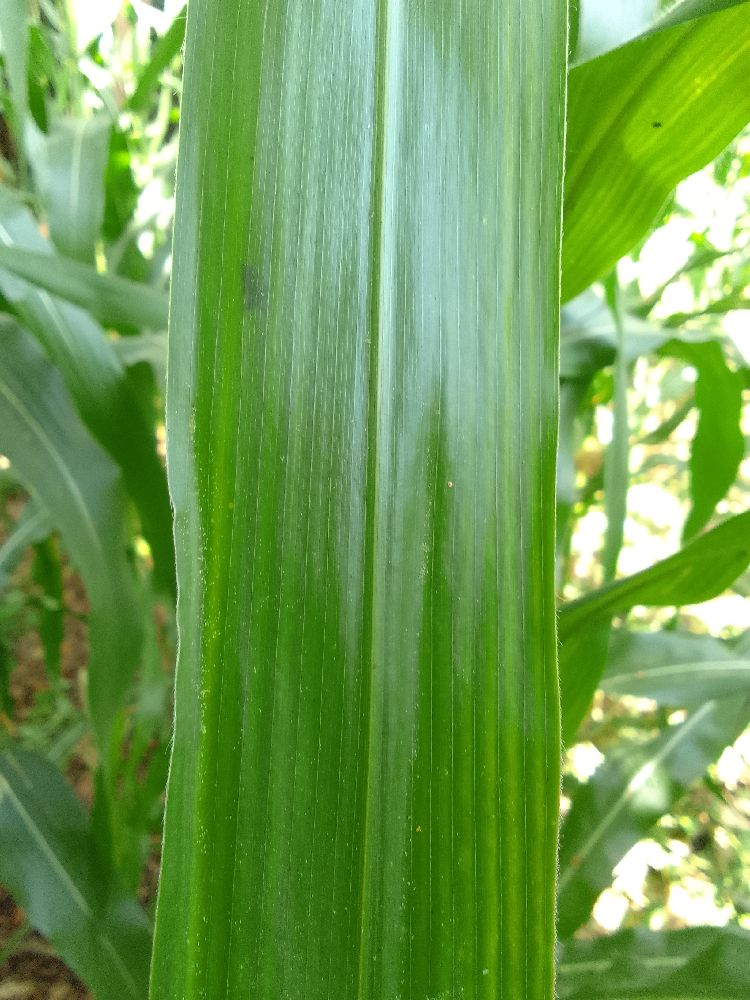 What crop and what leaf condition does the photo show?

maize, healthy
